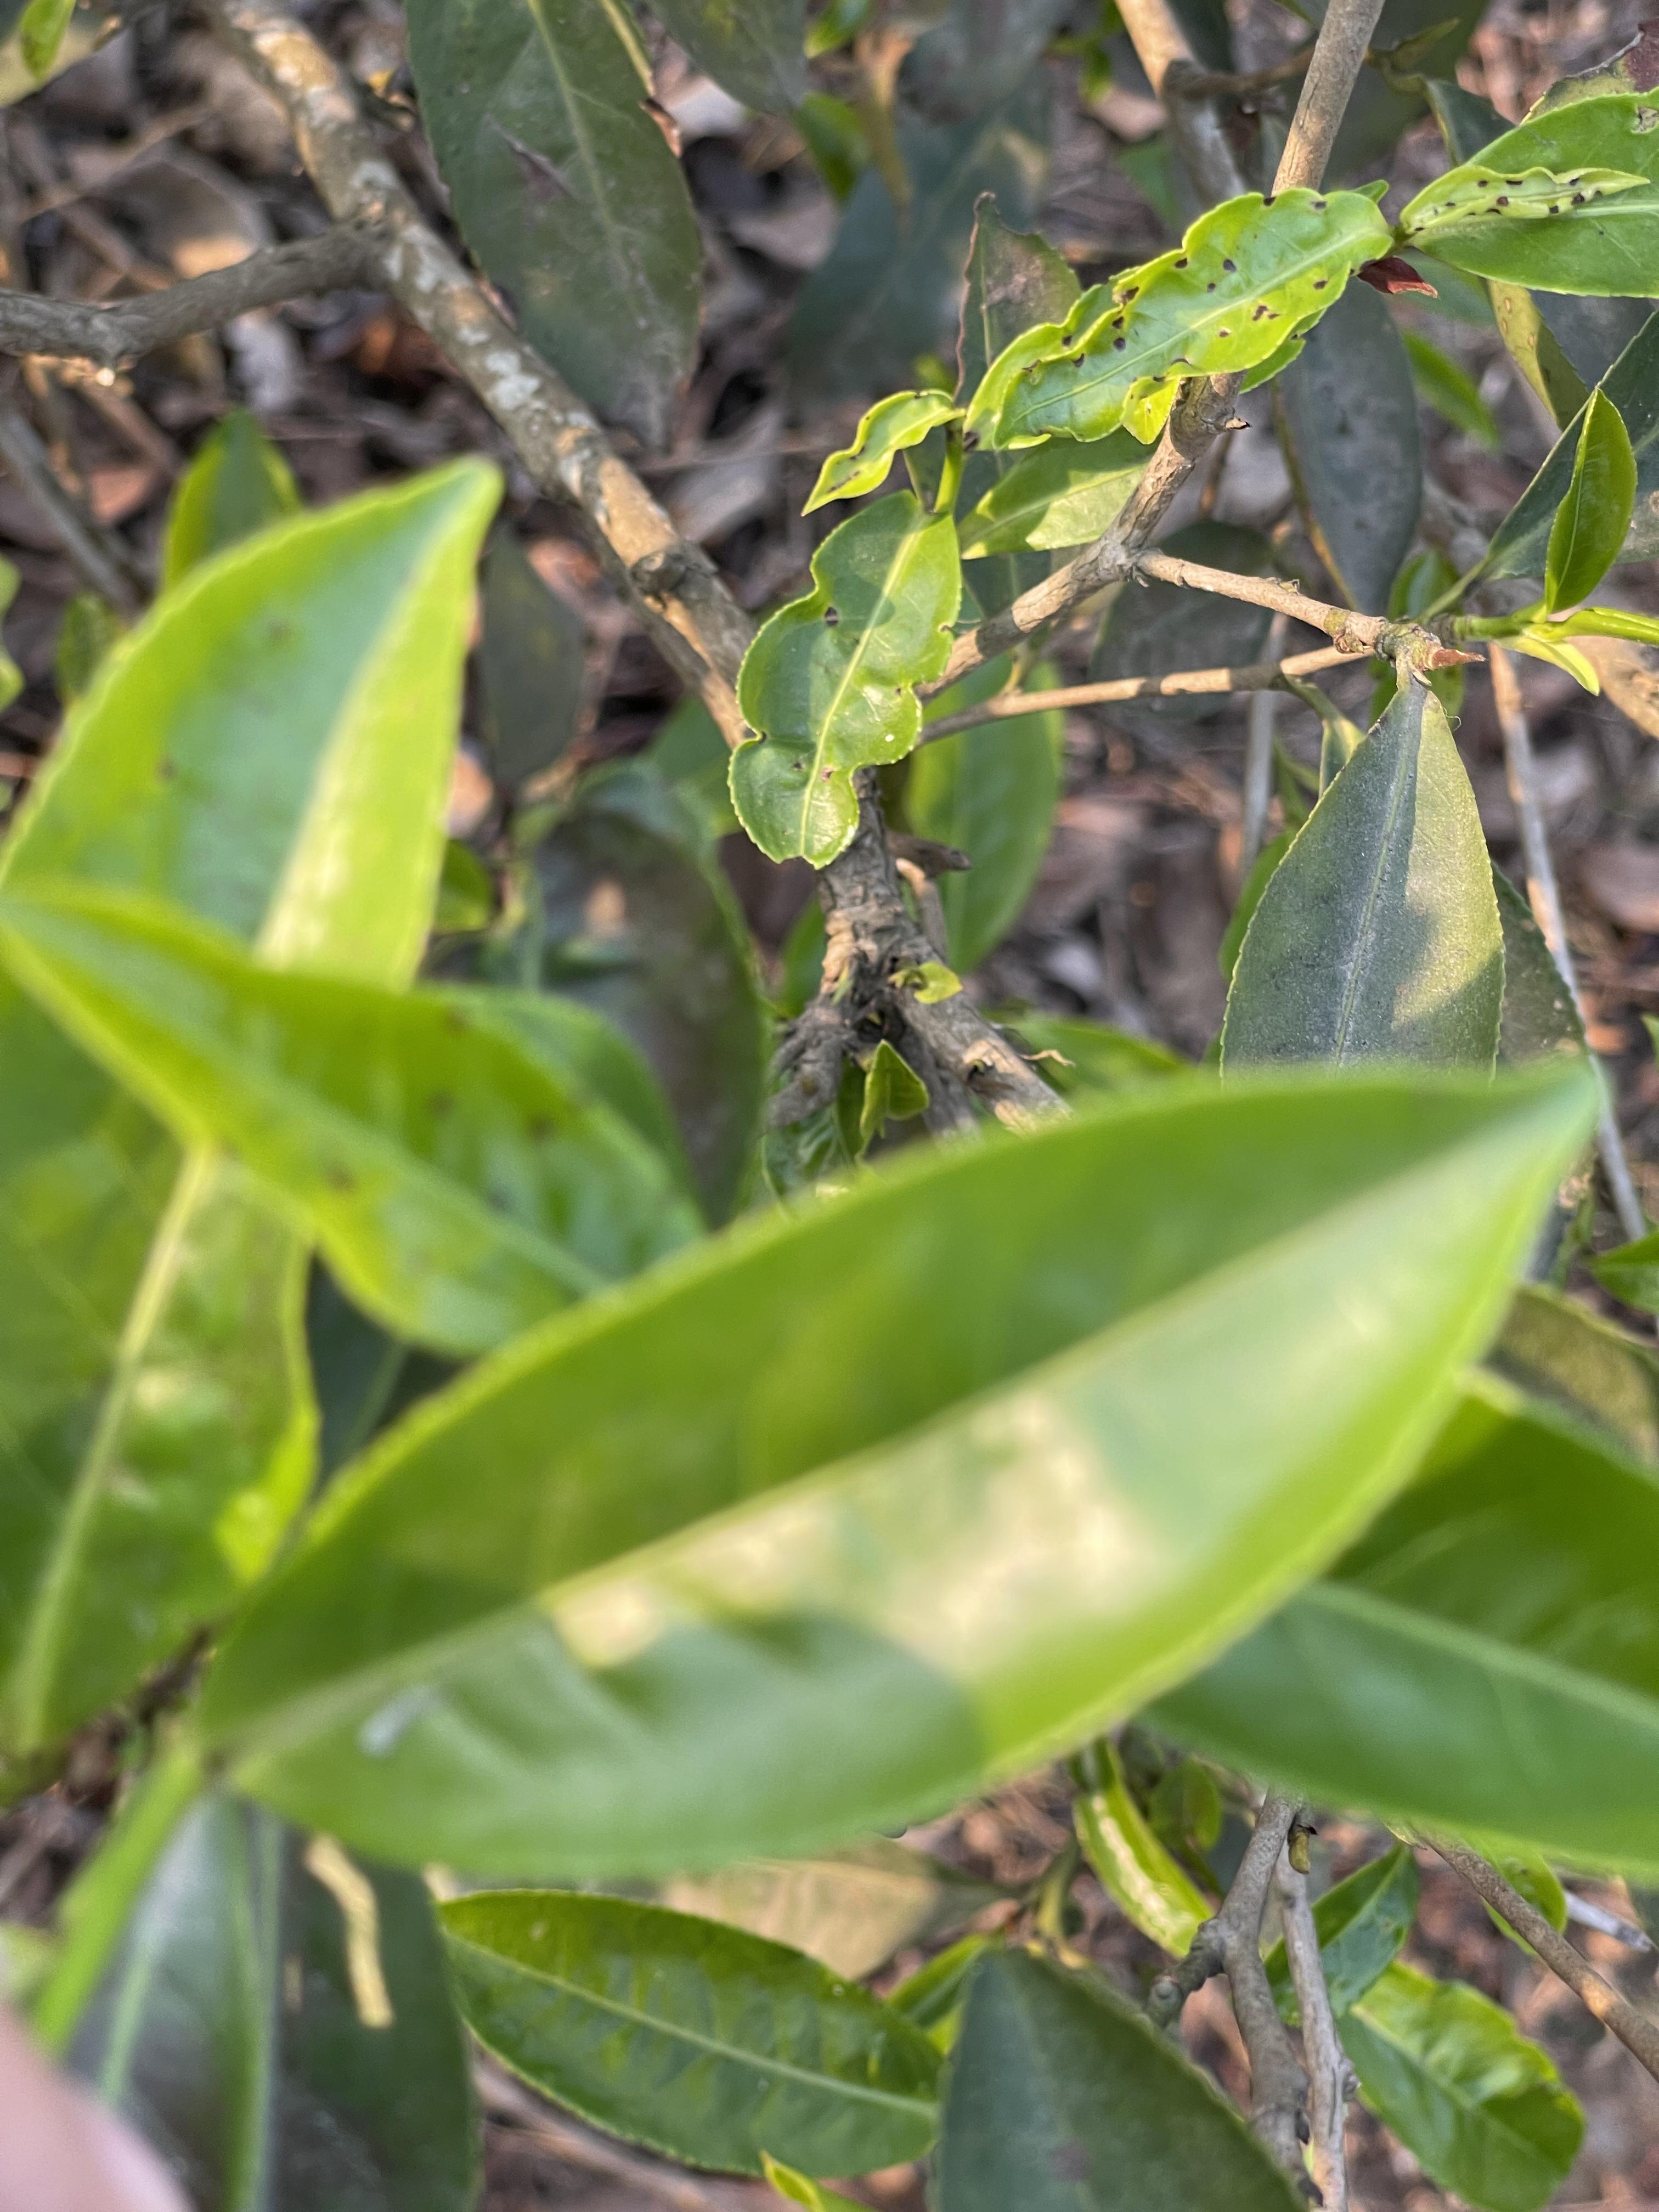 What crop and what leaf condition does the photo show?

tea, healthy leaf
